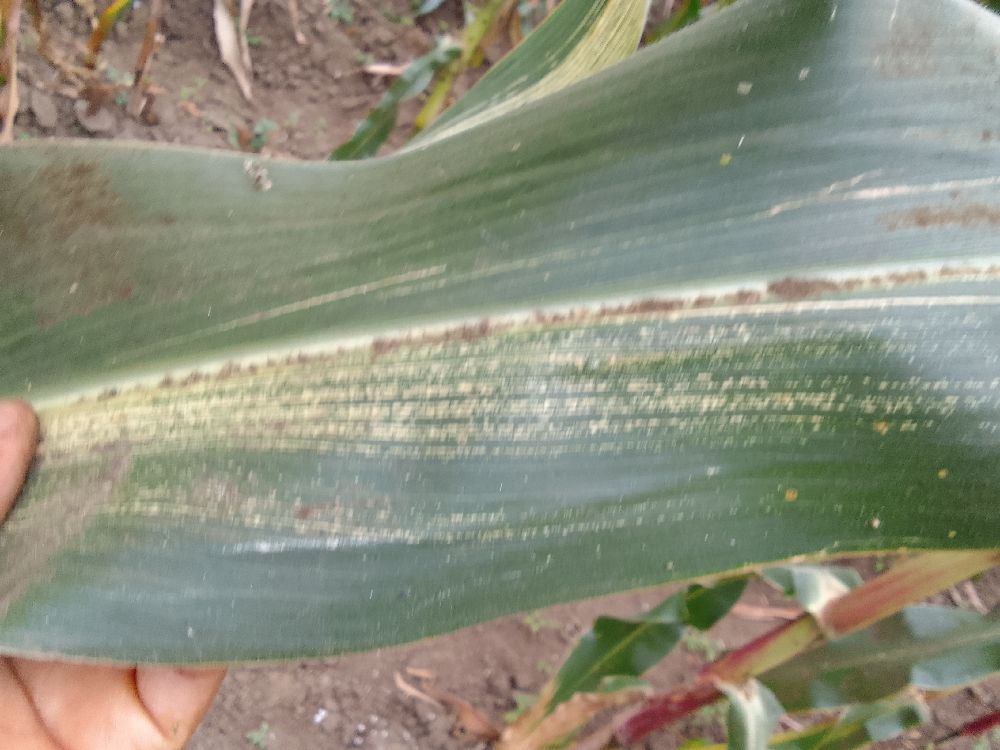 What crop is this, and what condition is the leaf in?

maize, maize streak virus
